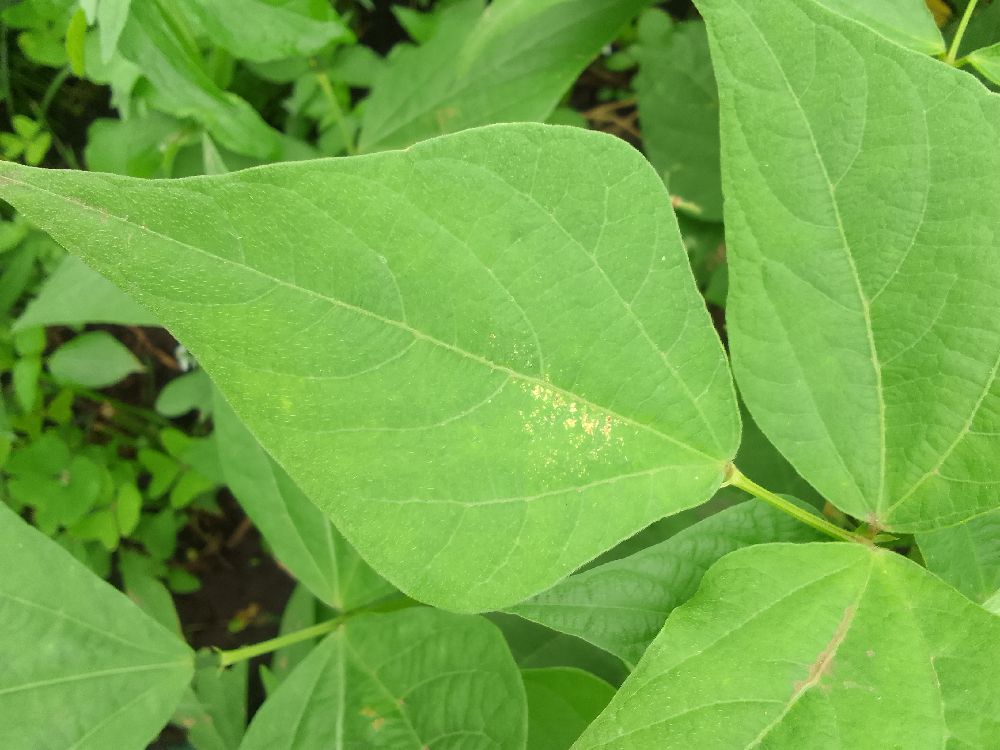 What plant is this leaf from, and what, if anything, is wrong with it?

common bean, healthy
